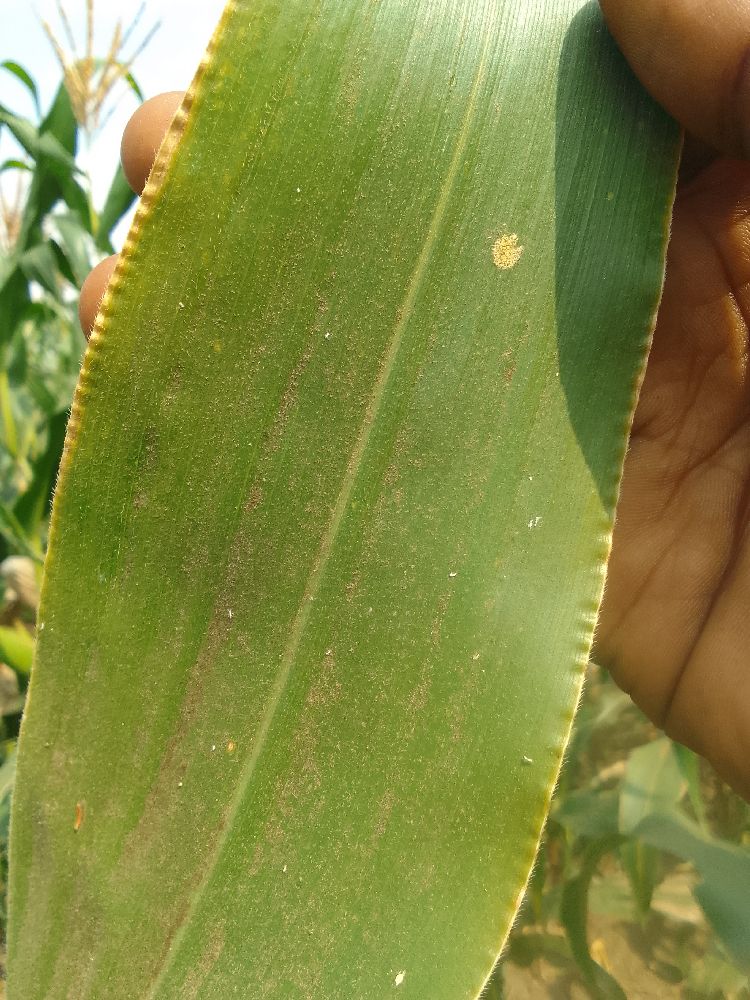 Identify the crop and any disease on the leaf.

maize, healthy
